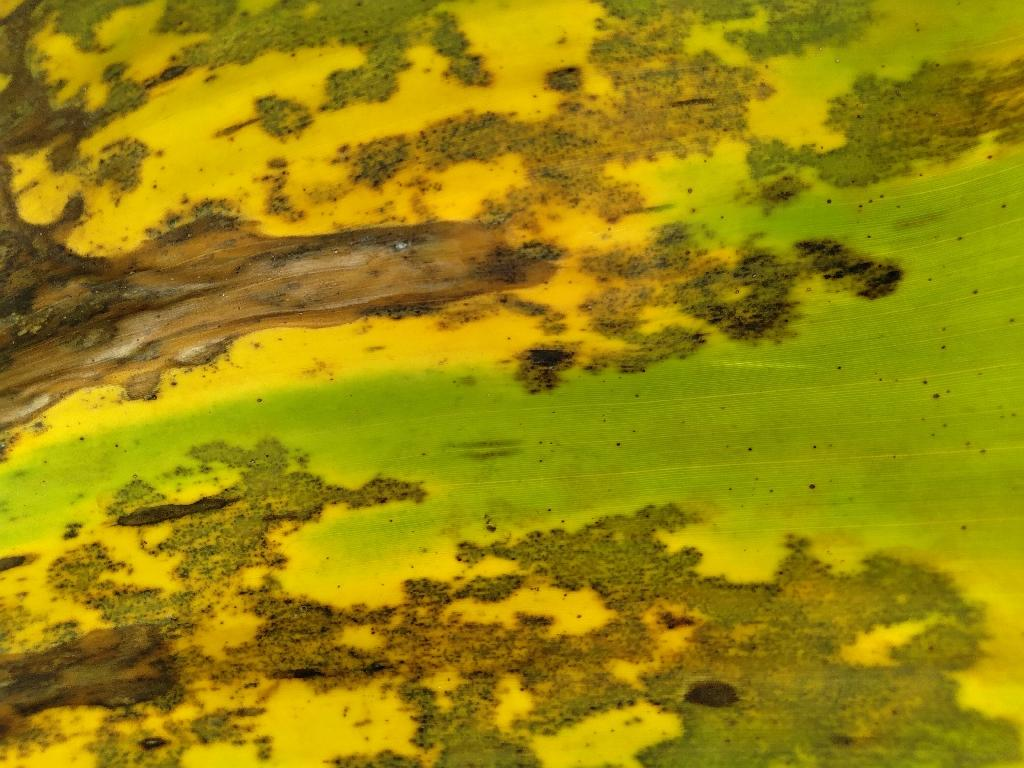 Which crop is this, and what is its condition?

banana, black sigatoka
